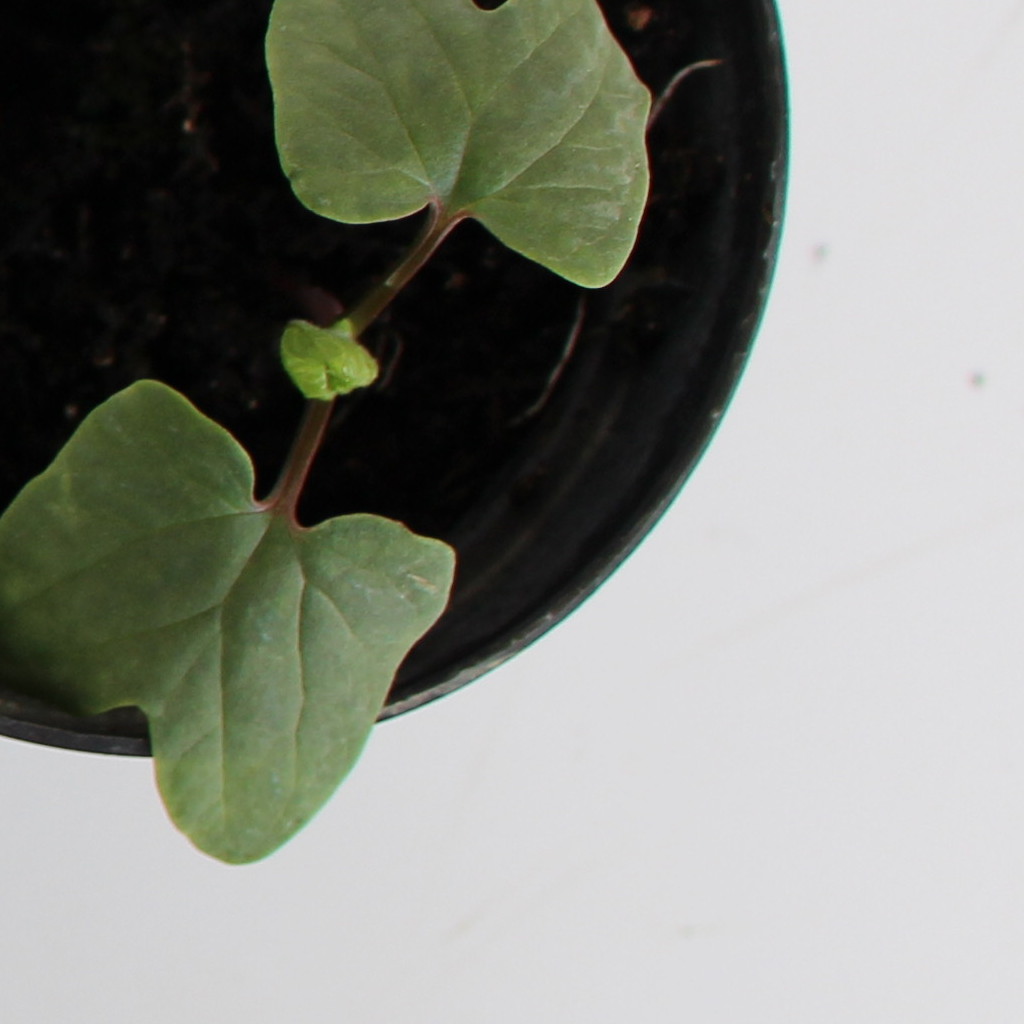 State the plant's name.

Convolvulus arvensis
